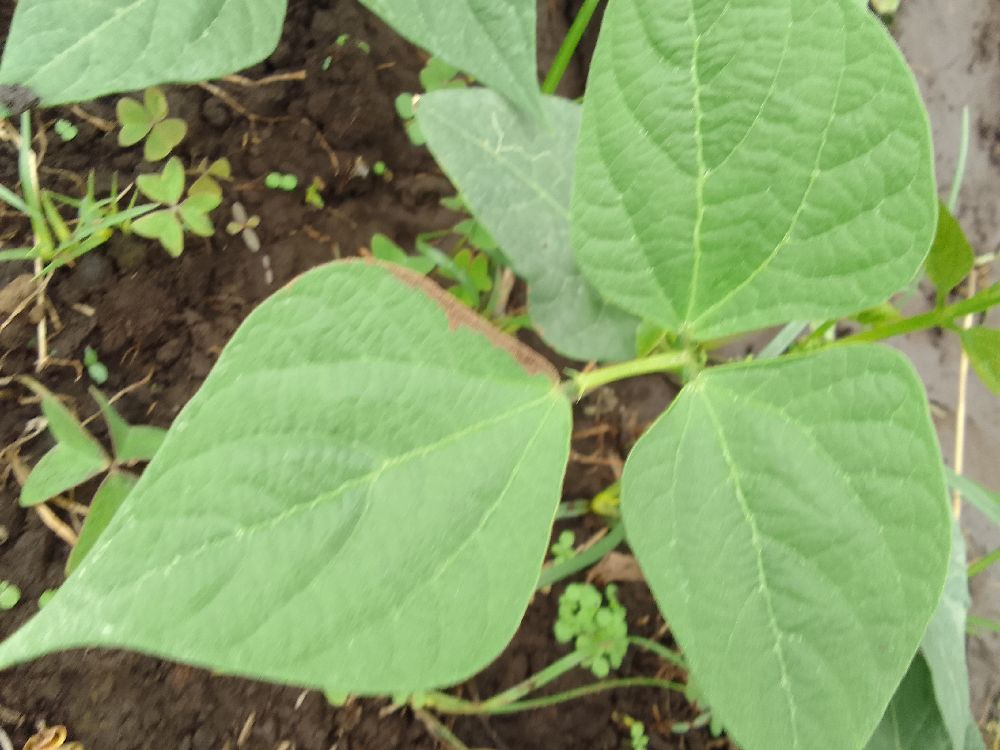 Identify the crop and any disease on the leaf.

common bean, healthy
